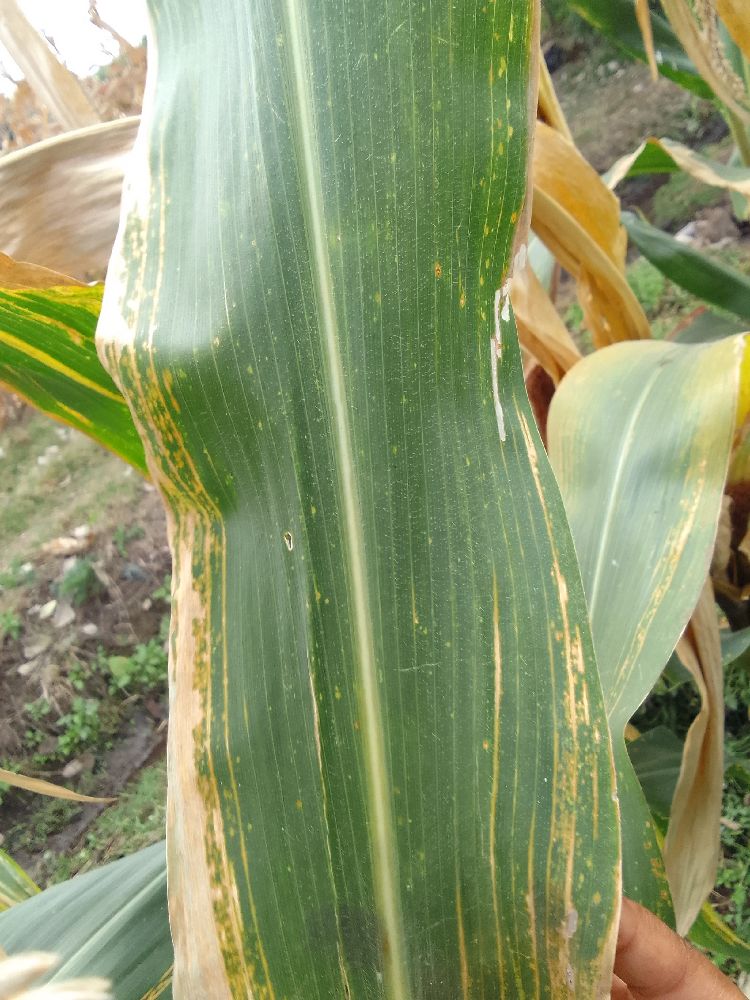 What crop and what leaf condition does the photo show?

maize, maize lethal necrosis
